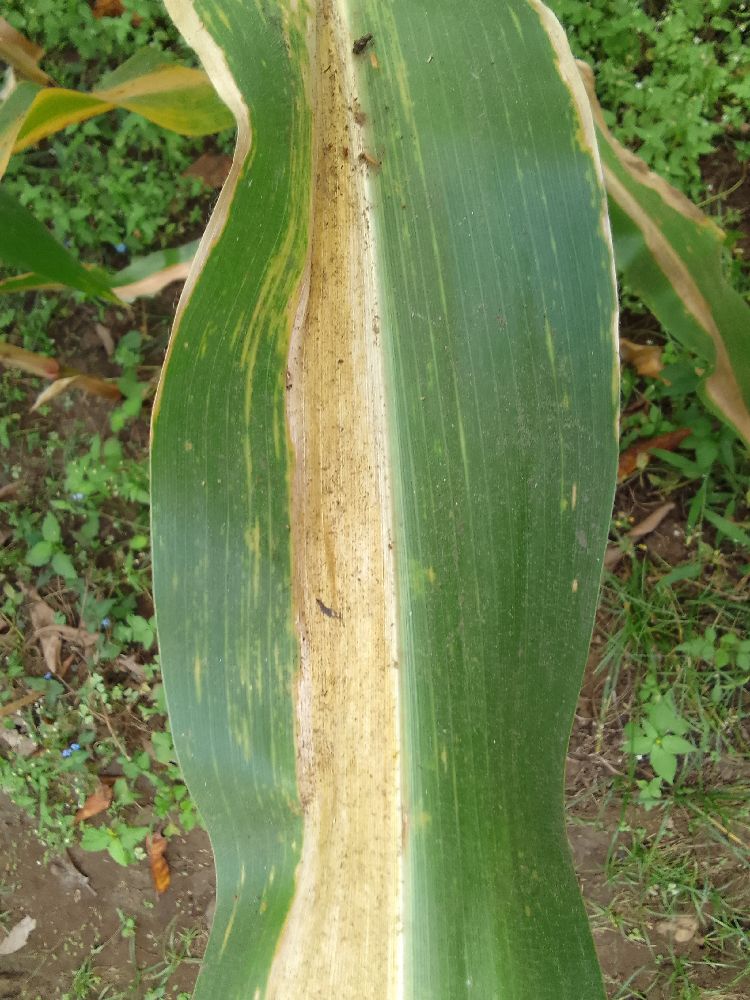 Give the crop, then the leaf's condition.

maize, maize lethal necrosis
